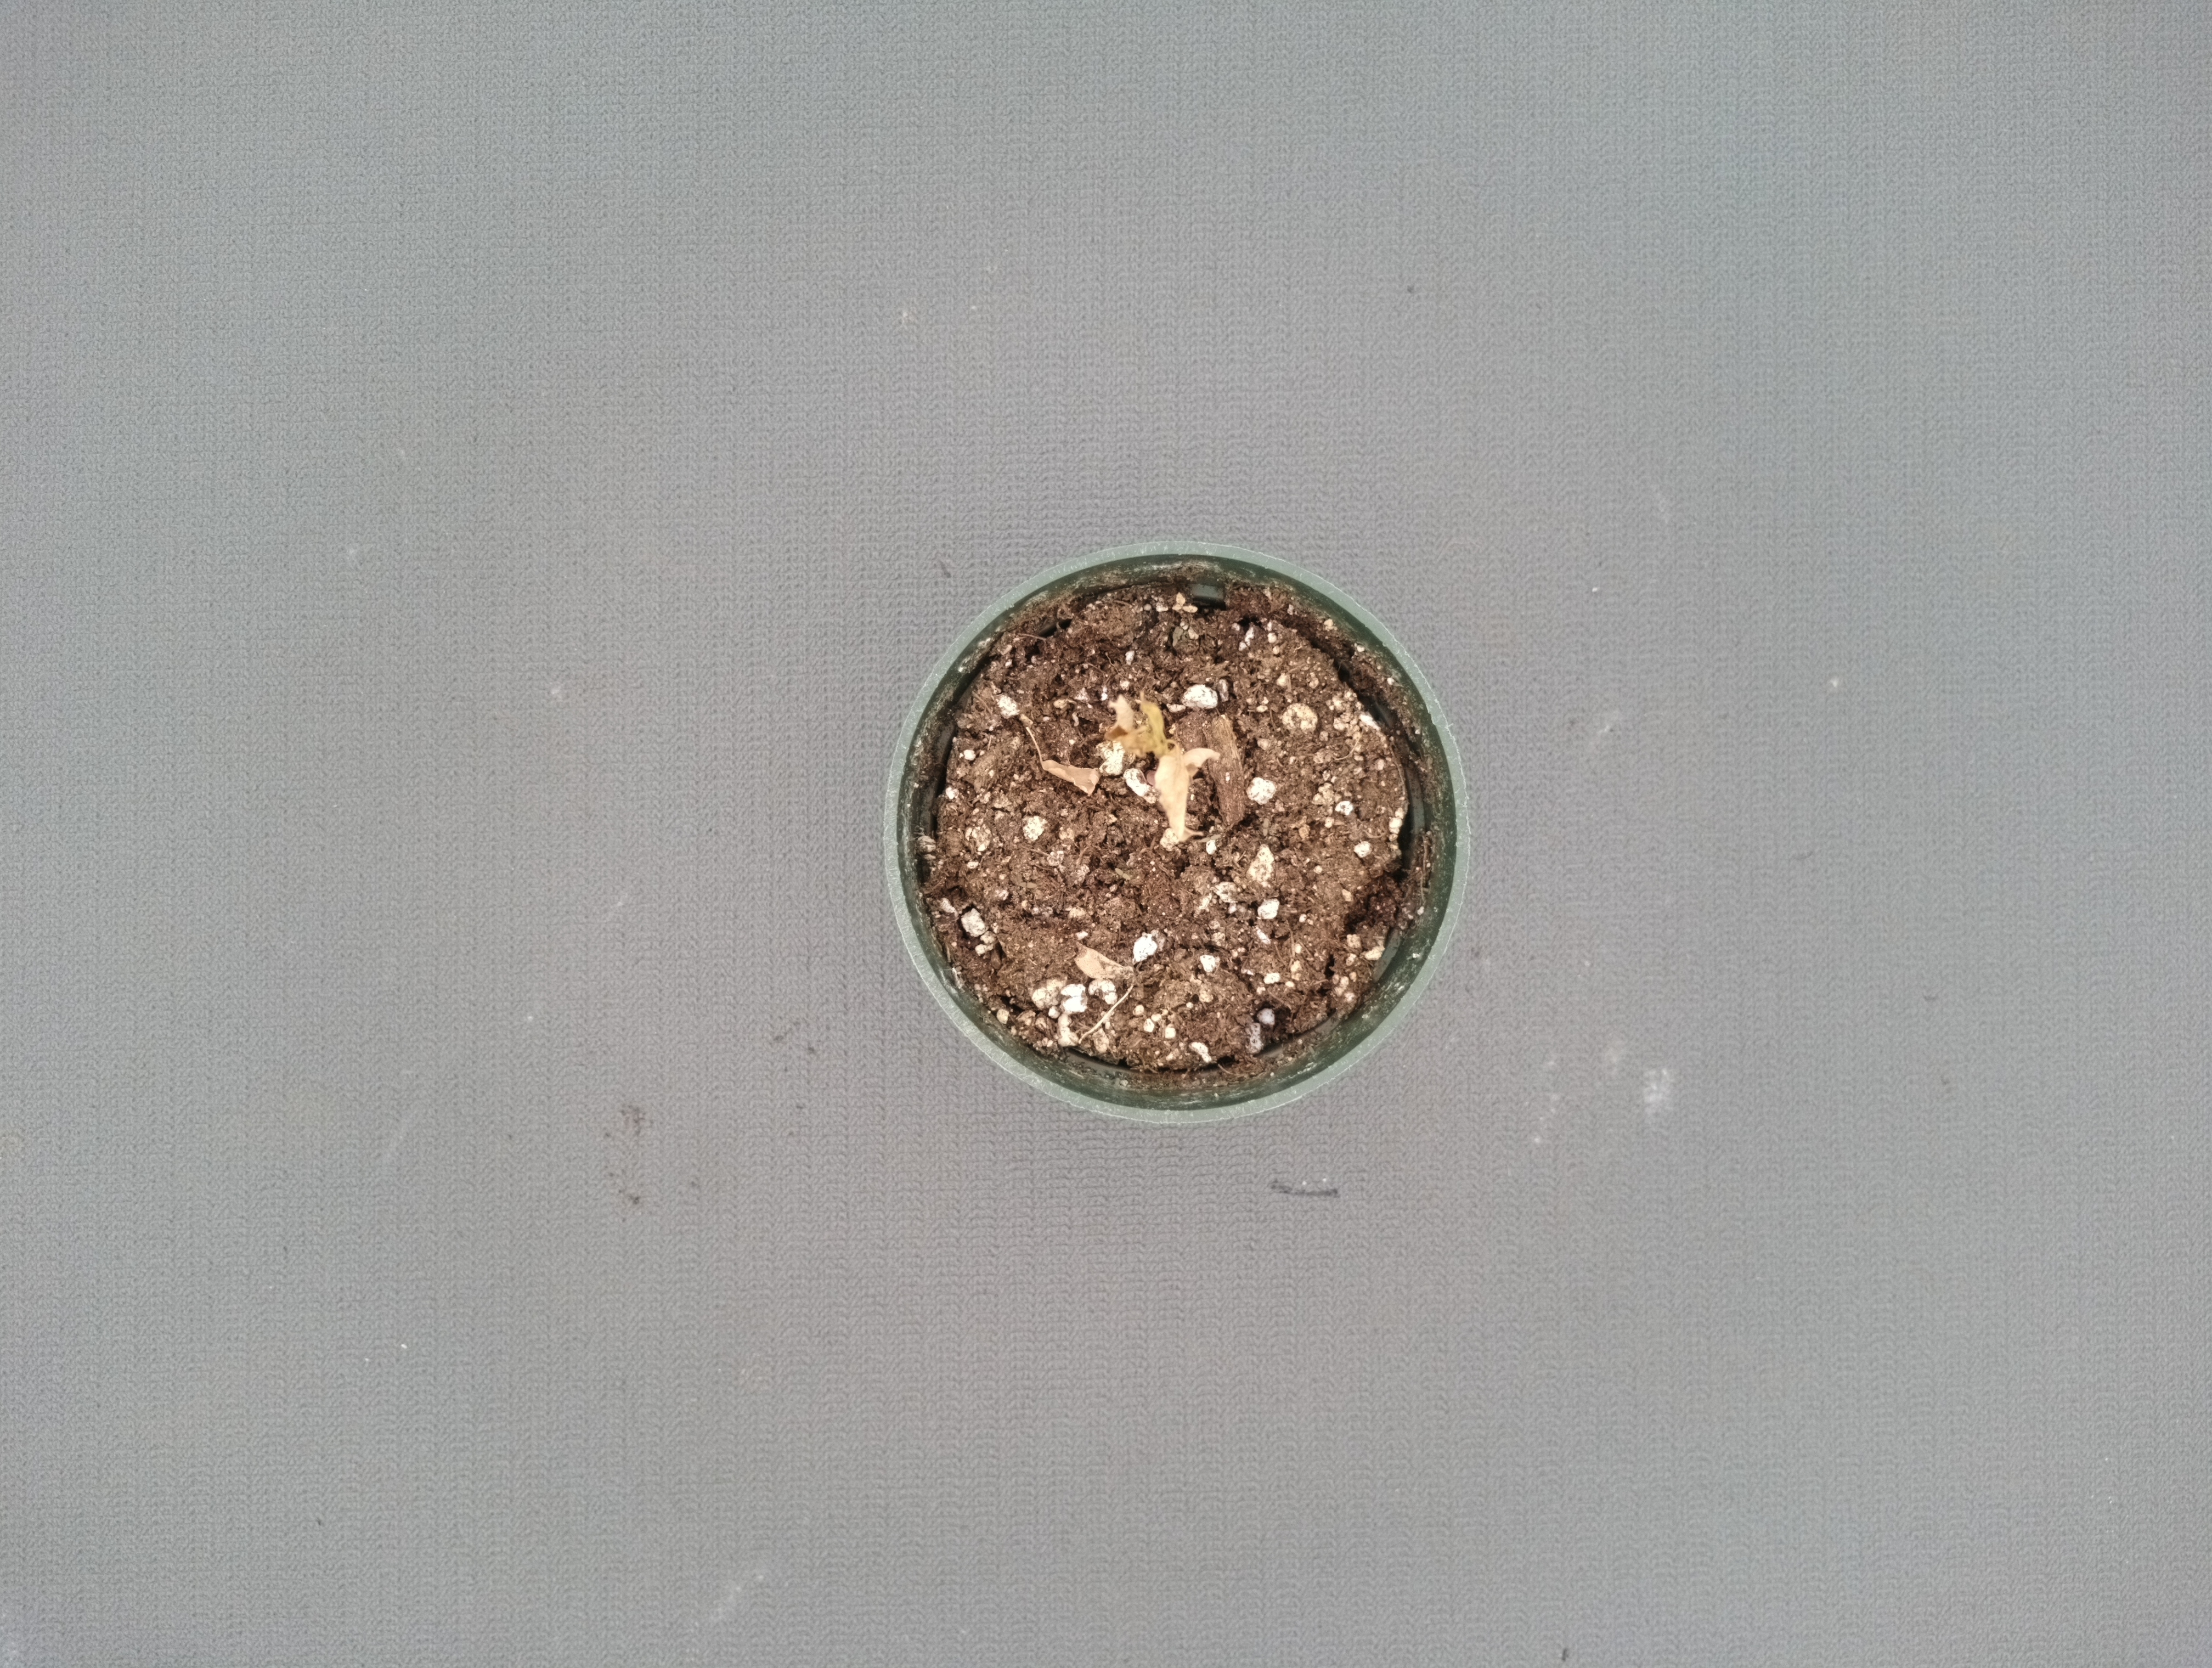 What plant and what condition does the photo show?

waterhemp, necrosis only
